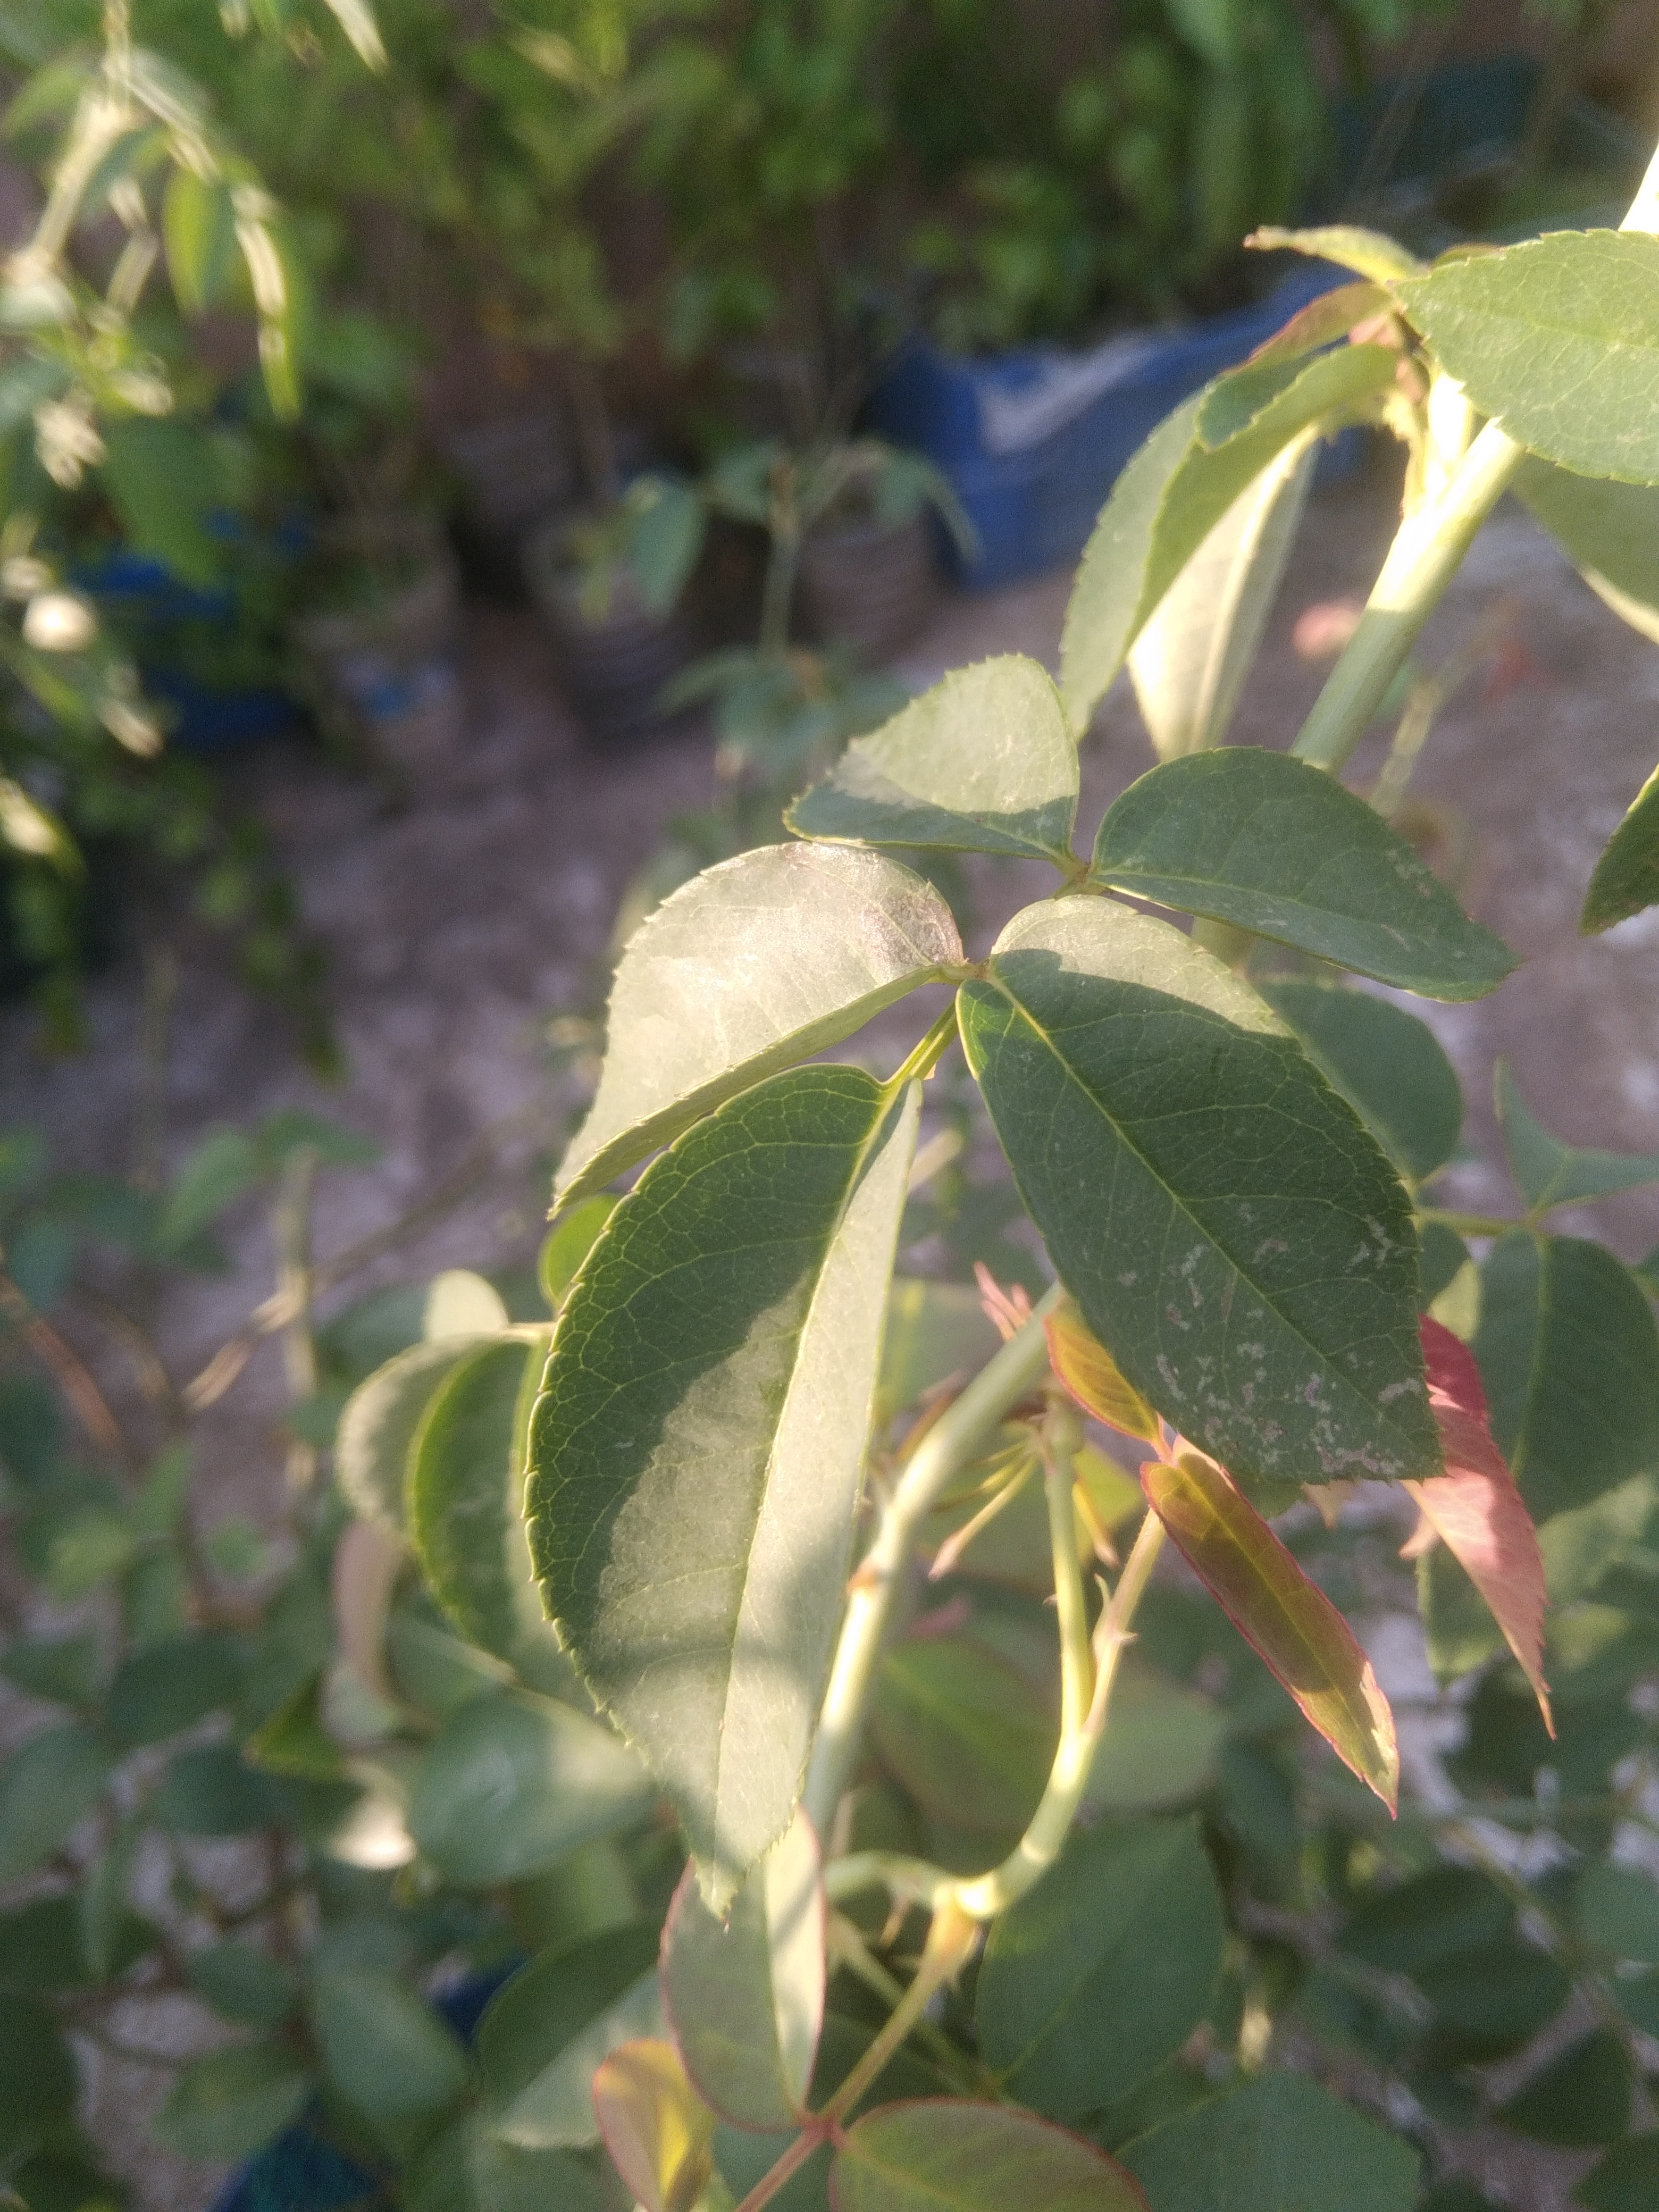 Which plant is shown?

rose
